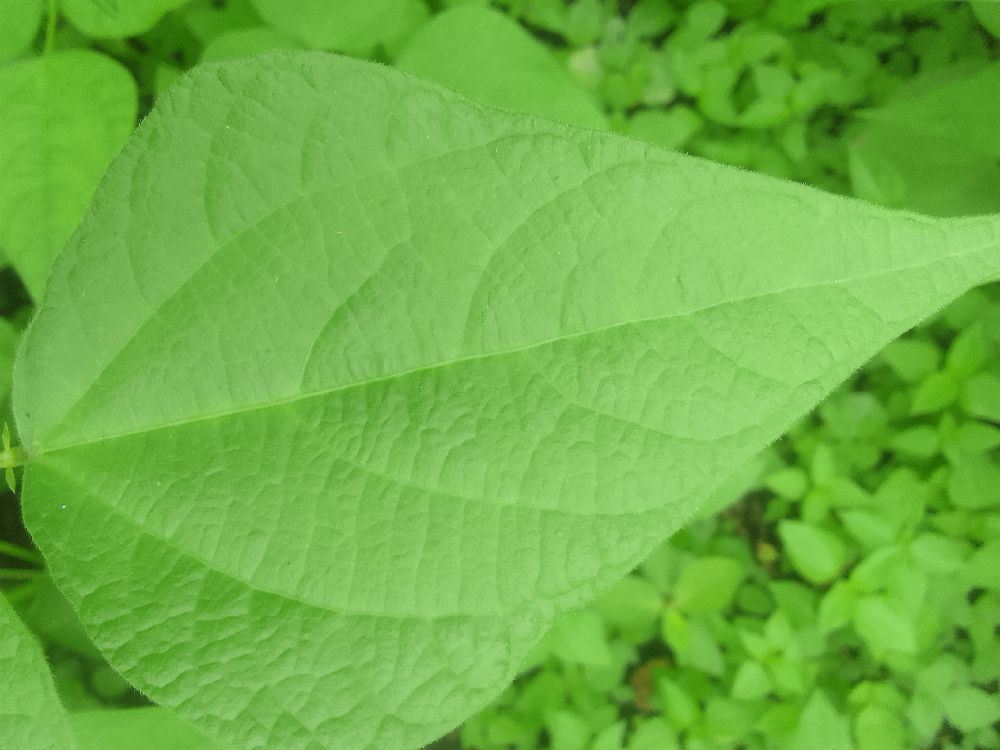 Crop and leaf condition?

common bean, healthy
